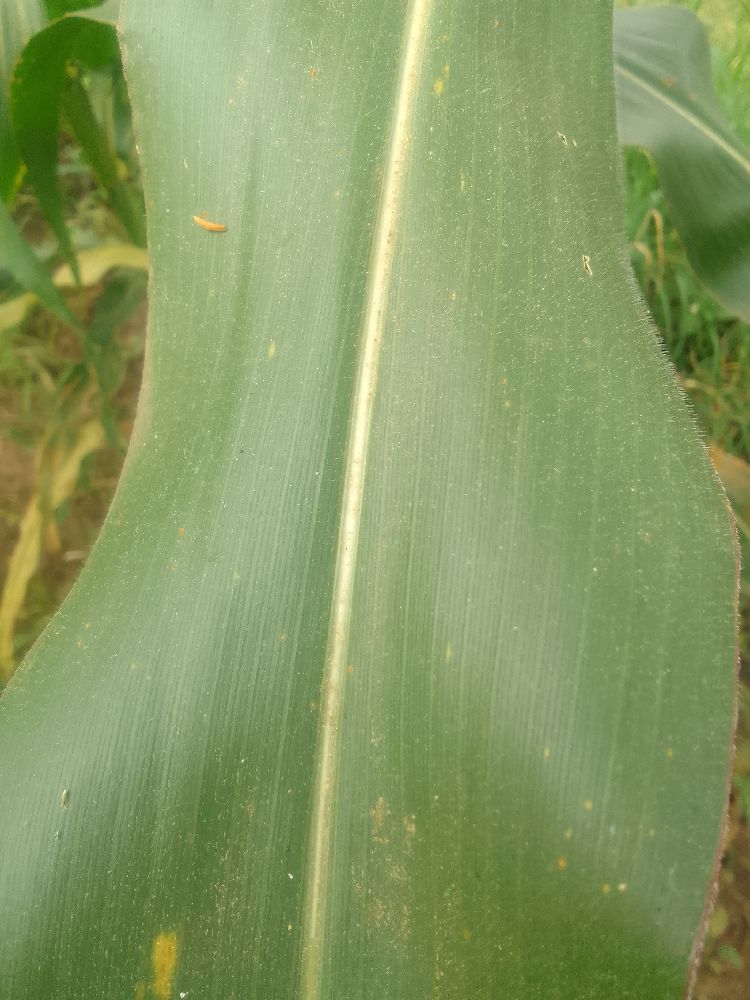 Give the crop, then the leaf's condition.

maize, healthy
